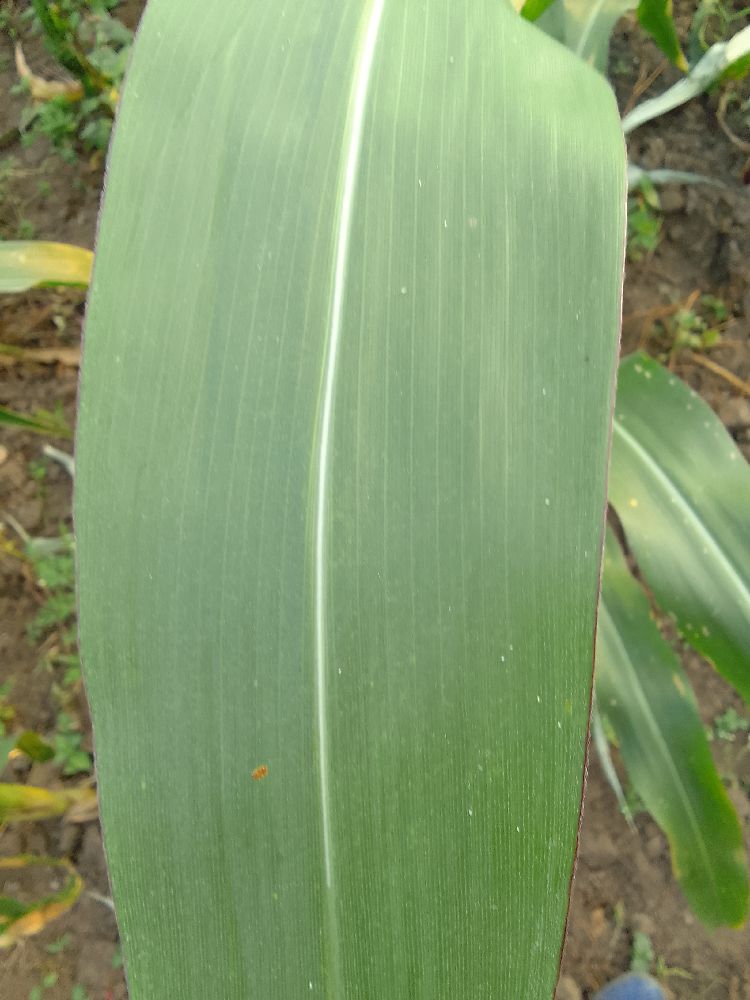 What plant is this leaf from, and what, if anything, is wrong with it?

maize, healthy
